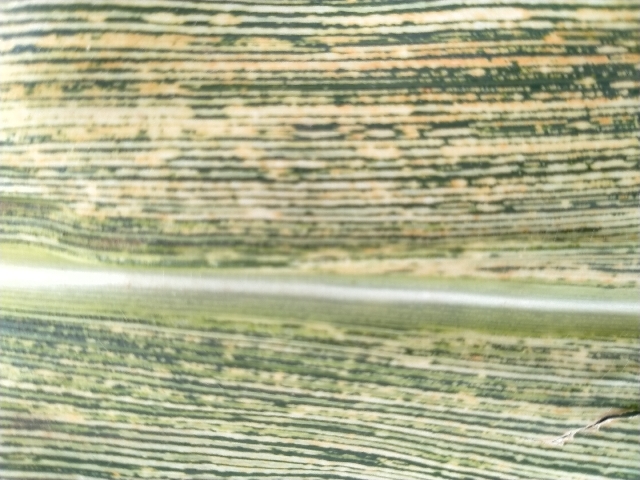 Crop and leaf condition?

maize, maize streak virus
